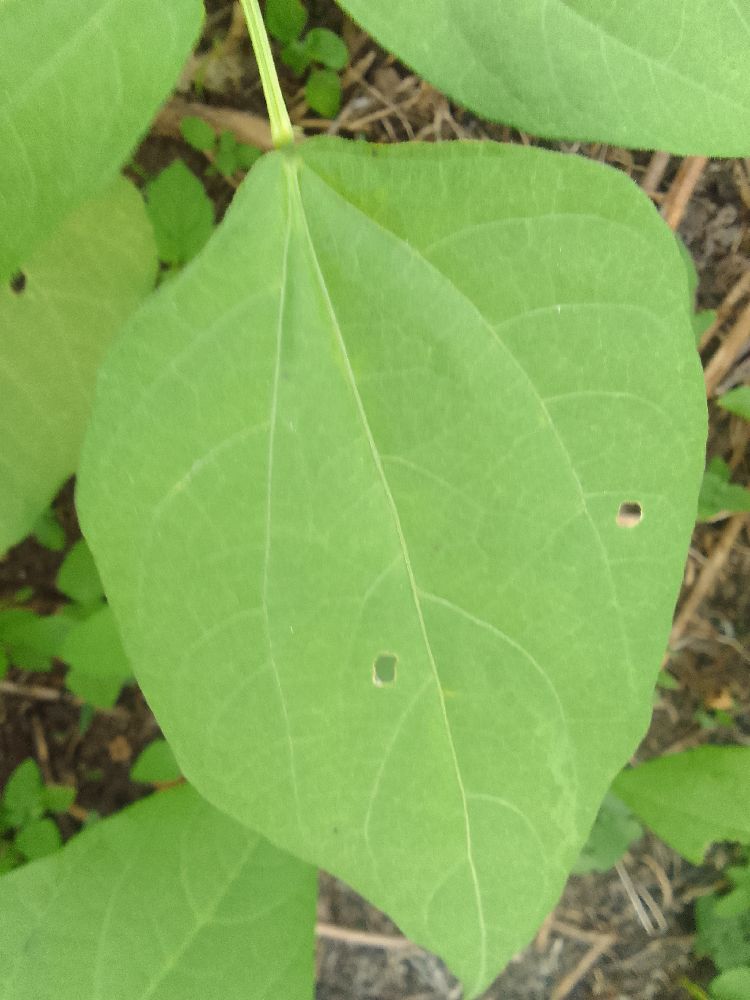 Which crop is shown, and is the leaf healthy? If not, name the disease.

common bean, healthy
